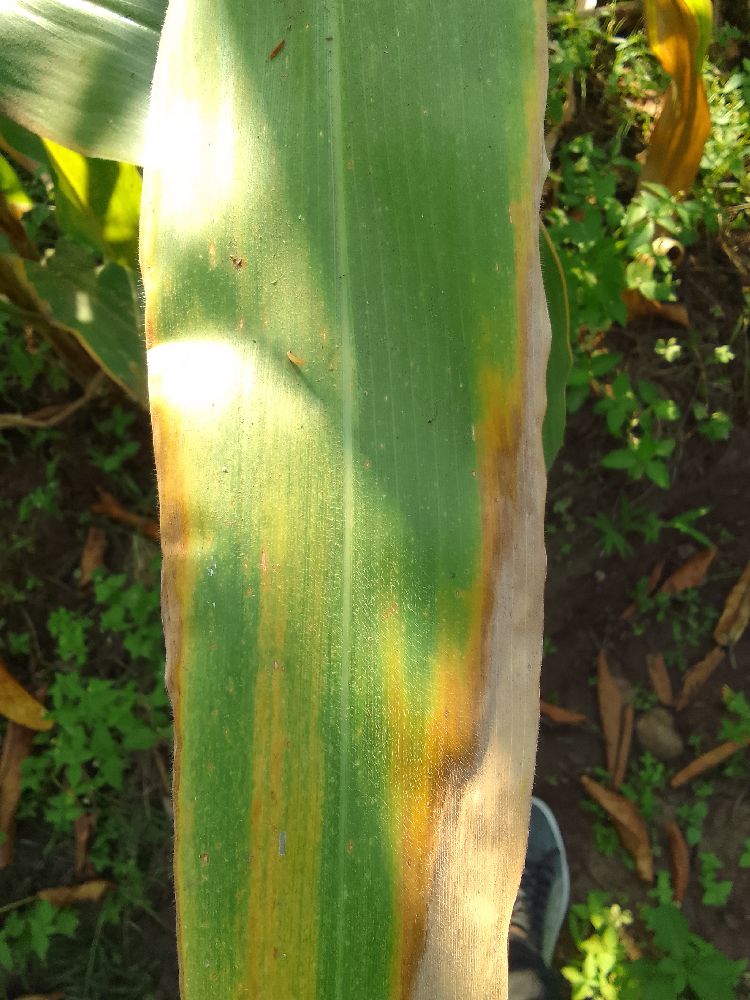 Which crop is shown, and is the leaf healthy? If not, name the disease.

maize, maize lethal necrosis
